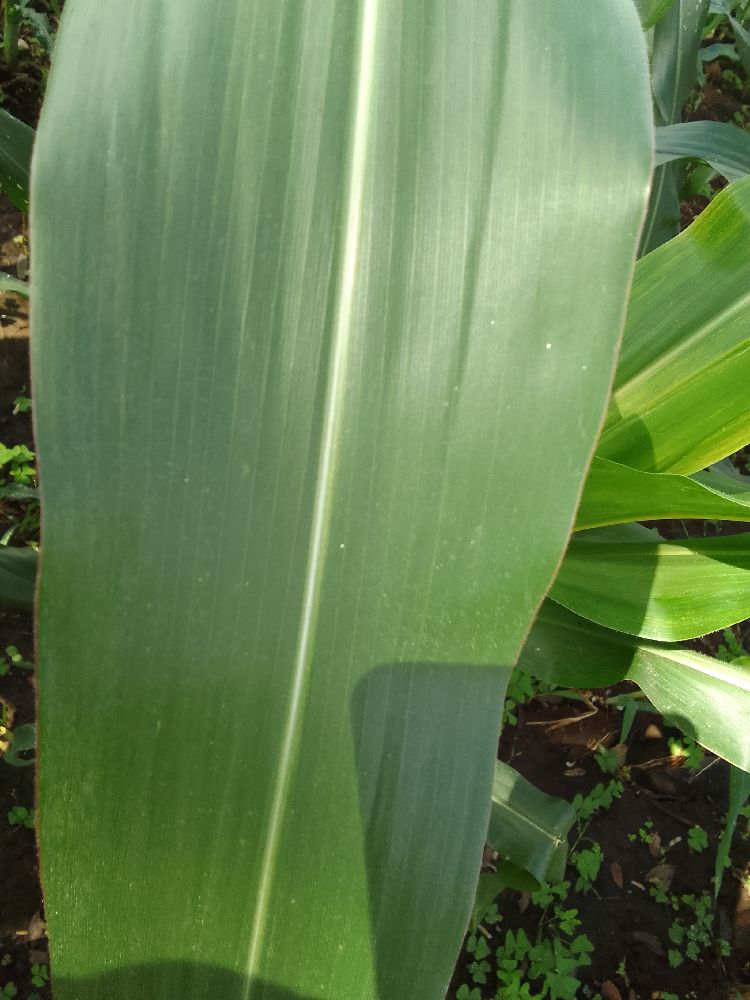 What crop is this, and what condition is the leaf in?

maize, healthy
